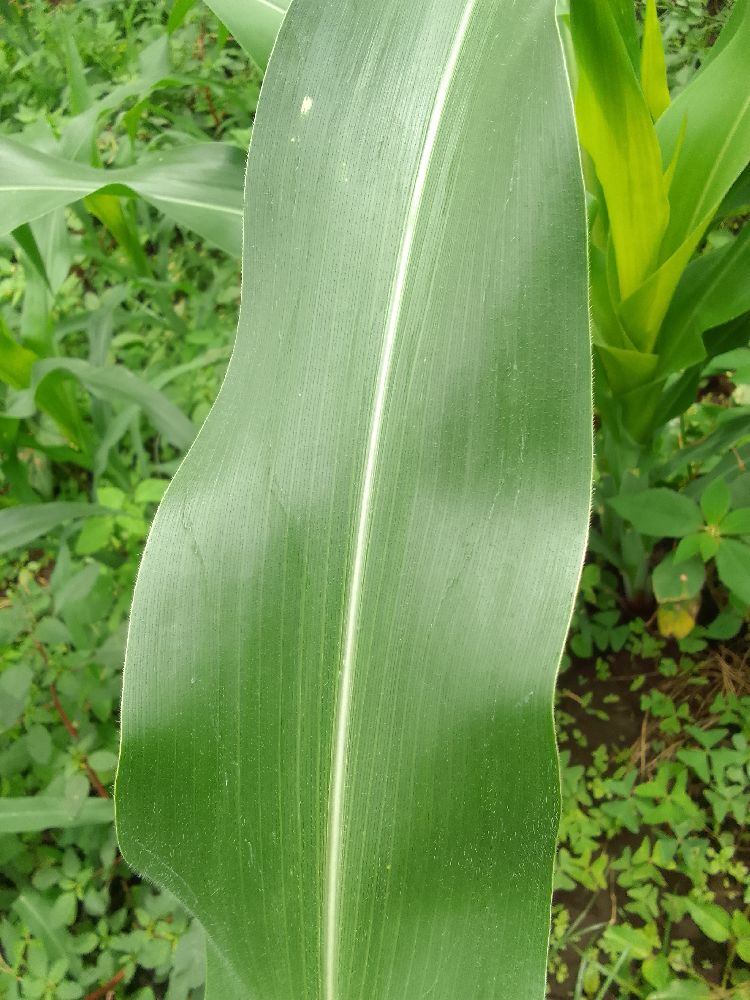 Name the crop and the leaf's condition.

maize, healthy
